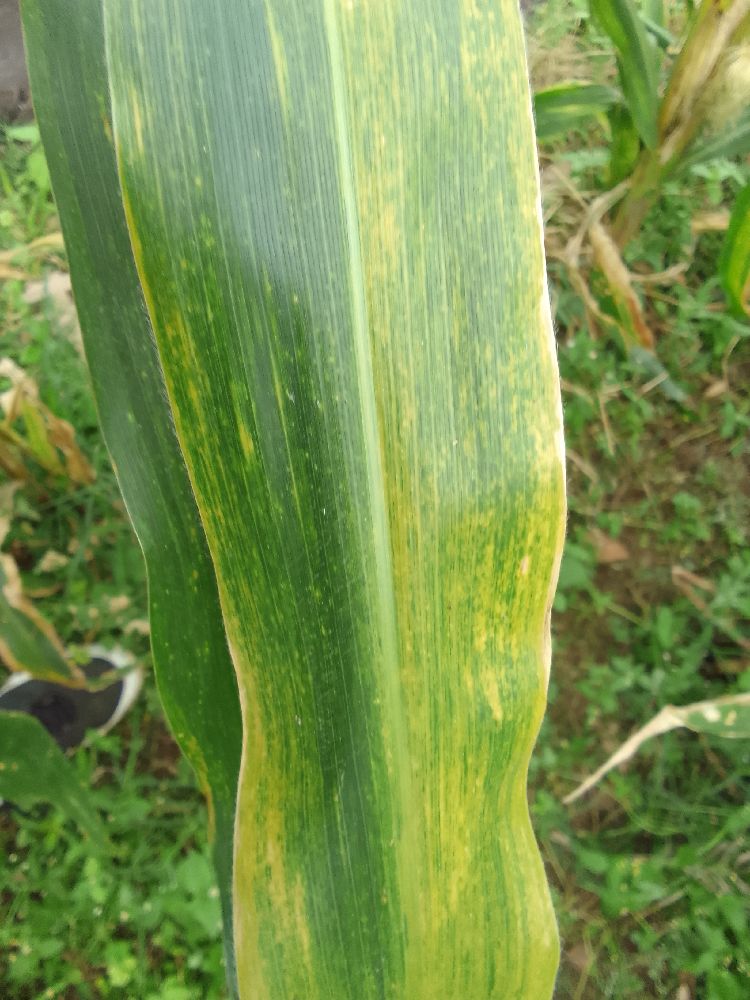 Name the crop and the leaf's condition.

maize, maize lethal necrosis
